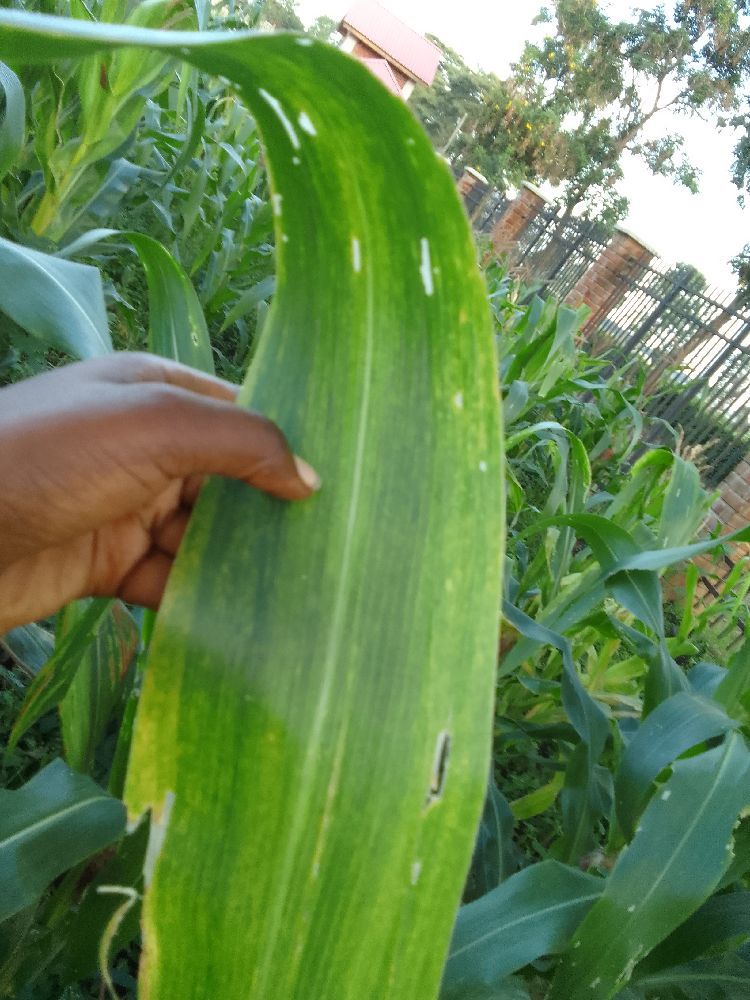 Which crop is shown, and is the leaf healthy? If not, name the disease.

maize, maize lethal necrosis
